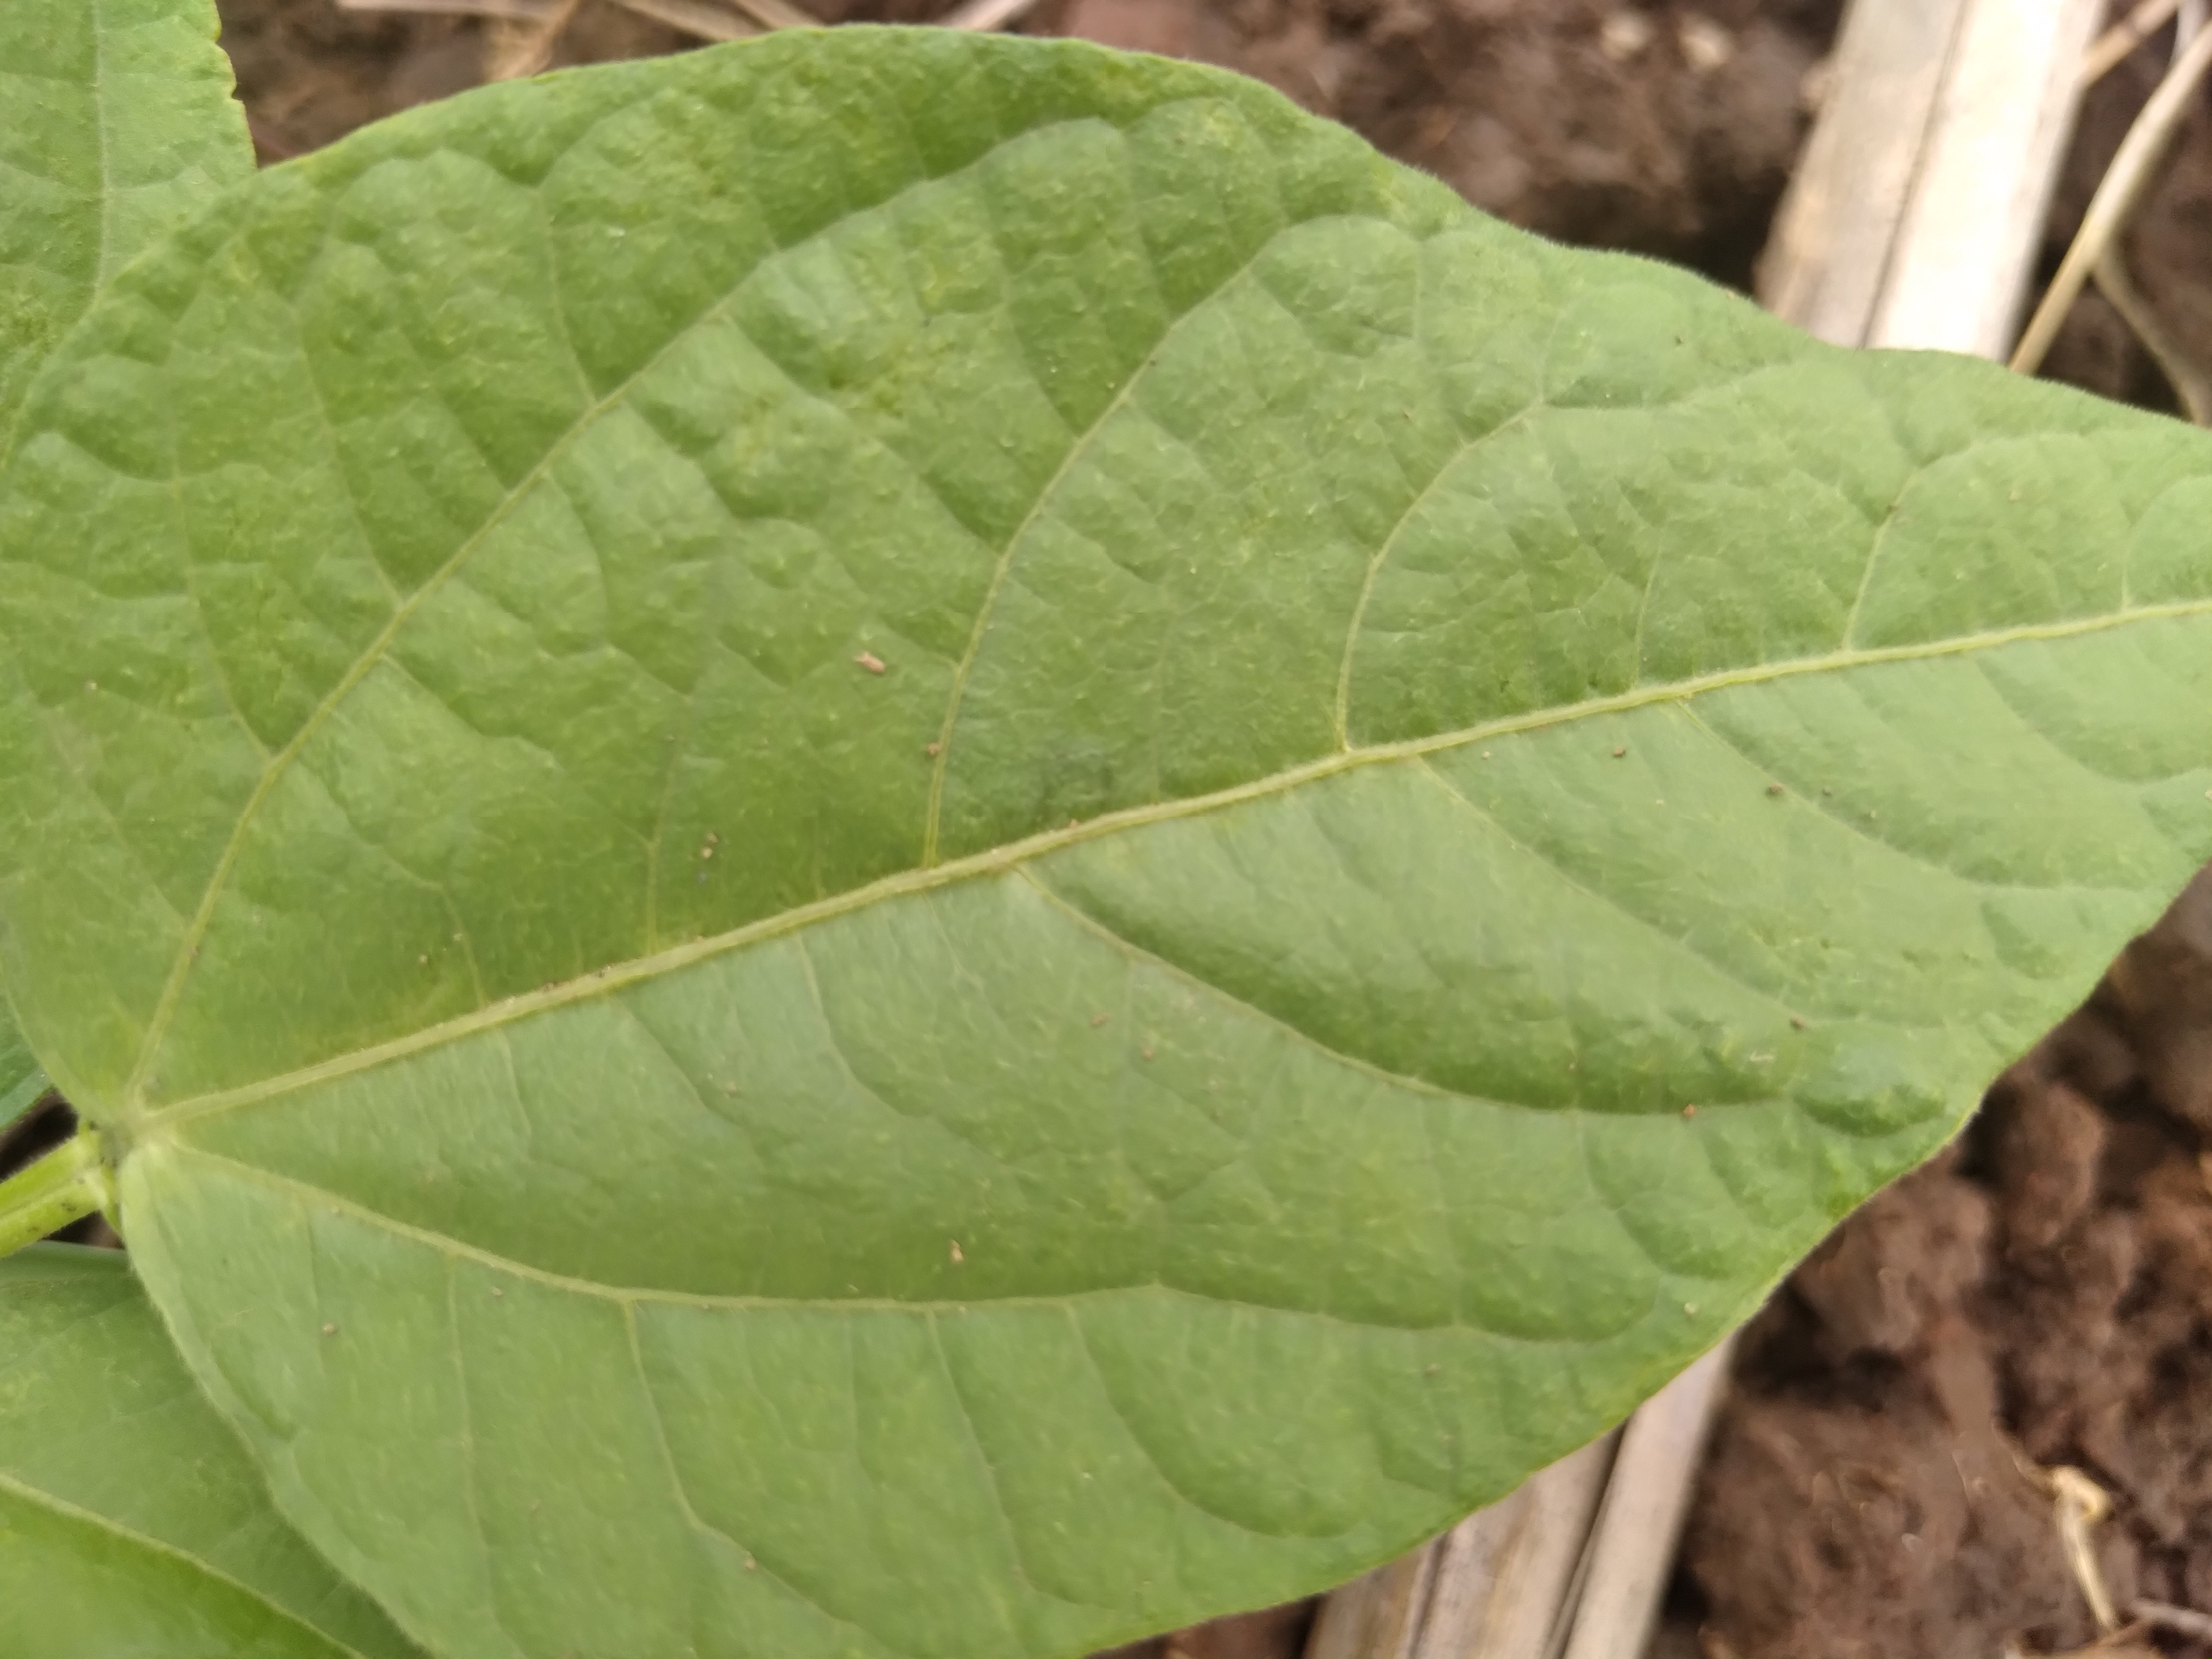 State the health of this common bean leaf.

healthy
